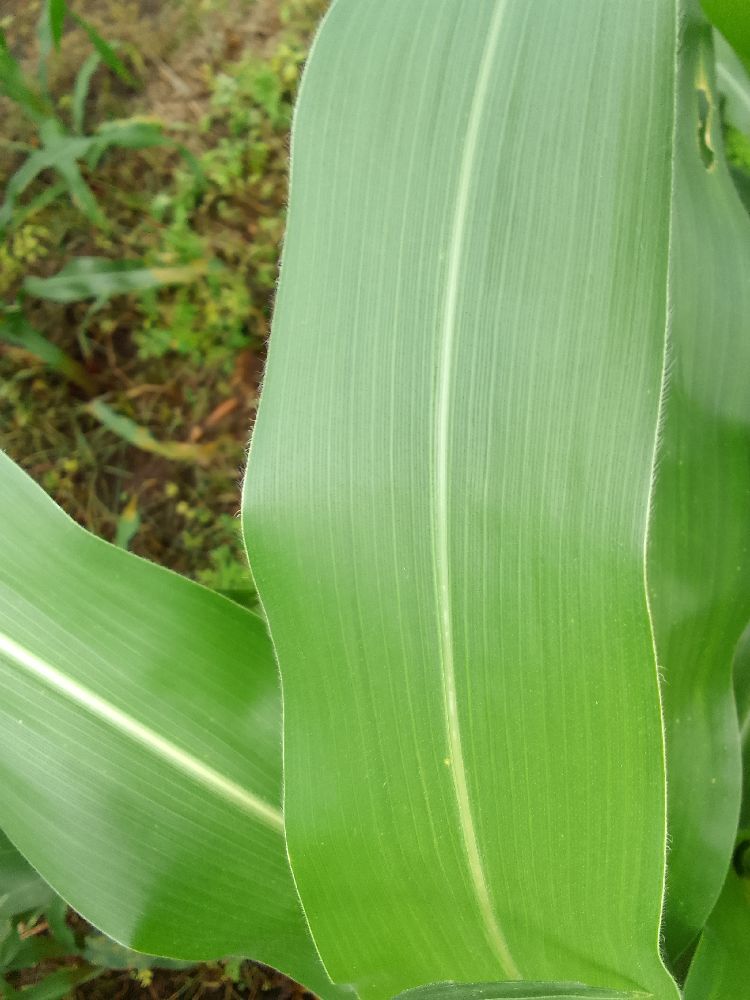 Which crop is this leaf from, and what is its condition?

maize, healthy
